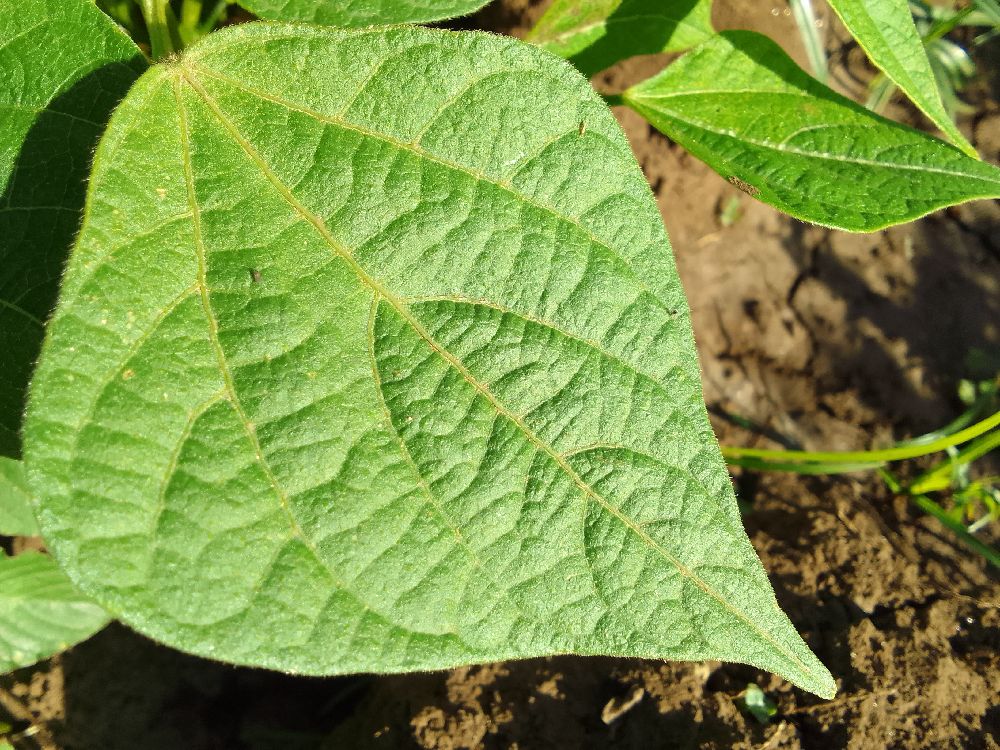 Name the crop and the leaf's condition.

common bean, healthy
